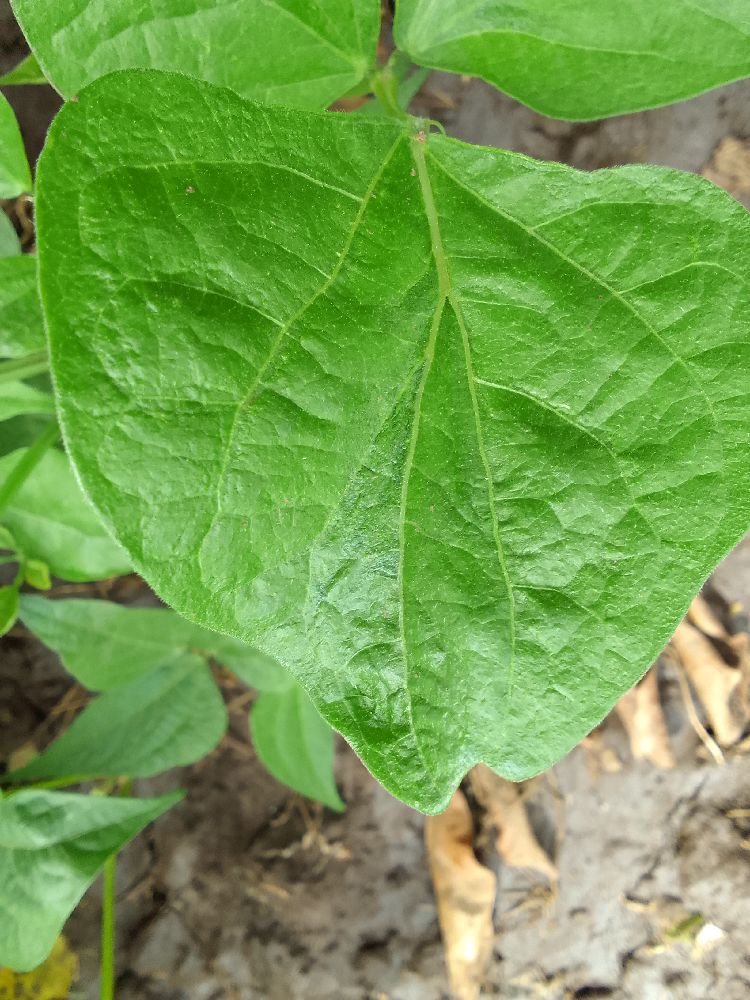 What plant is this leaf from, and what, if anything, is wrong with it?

common bean, healthy
